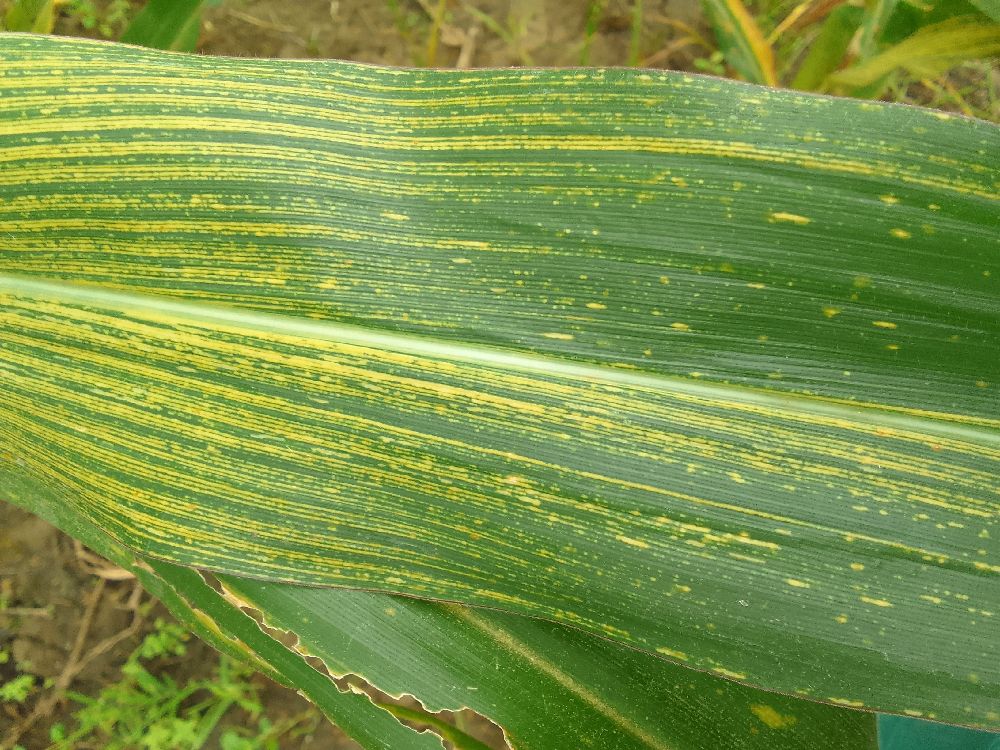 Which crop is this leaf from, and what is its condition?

maize, maize streak virus
